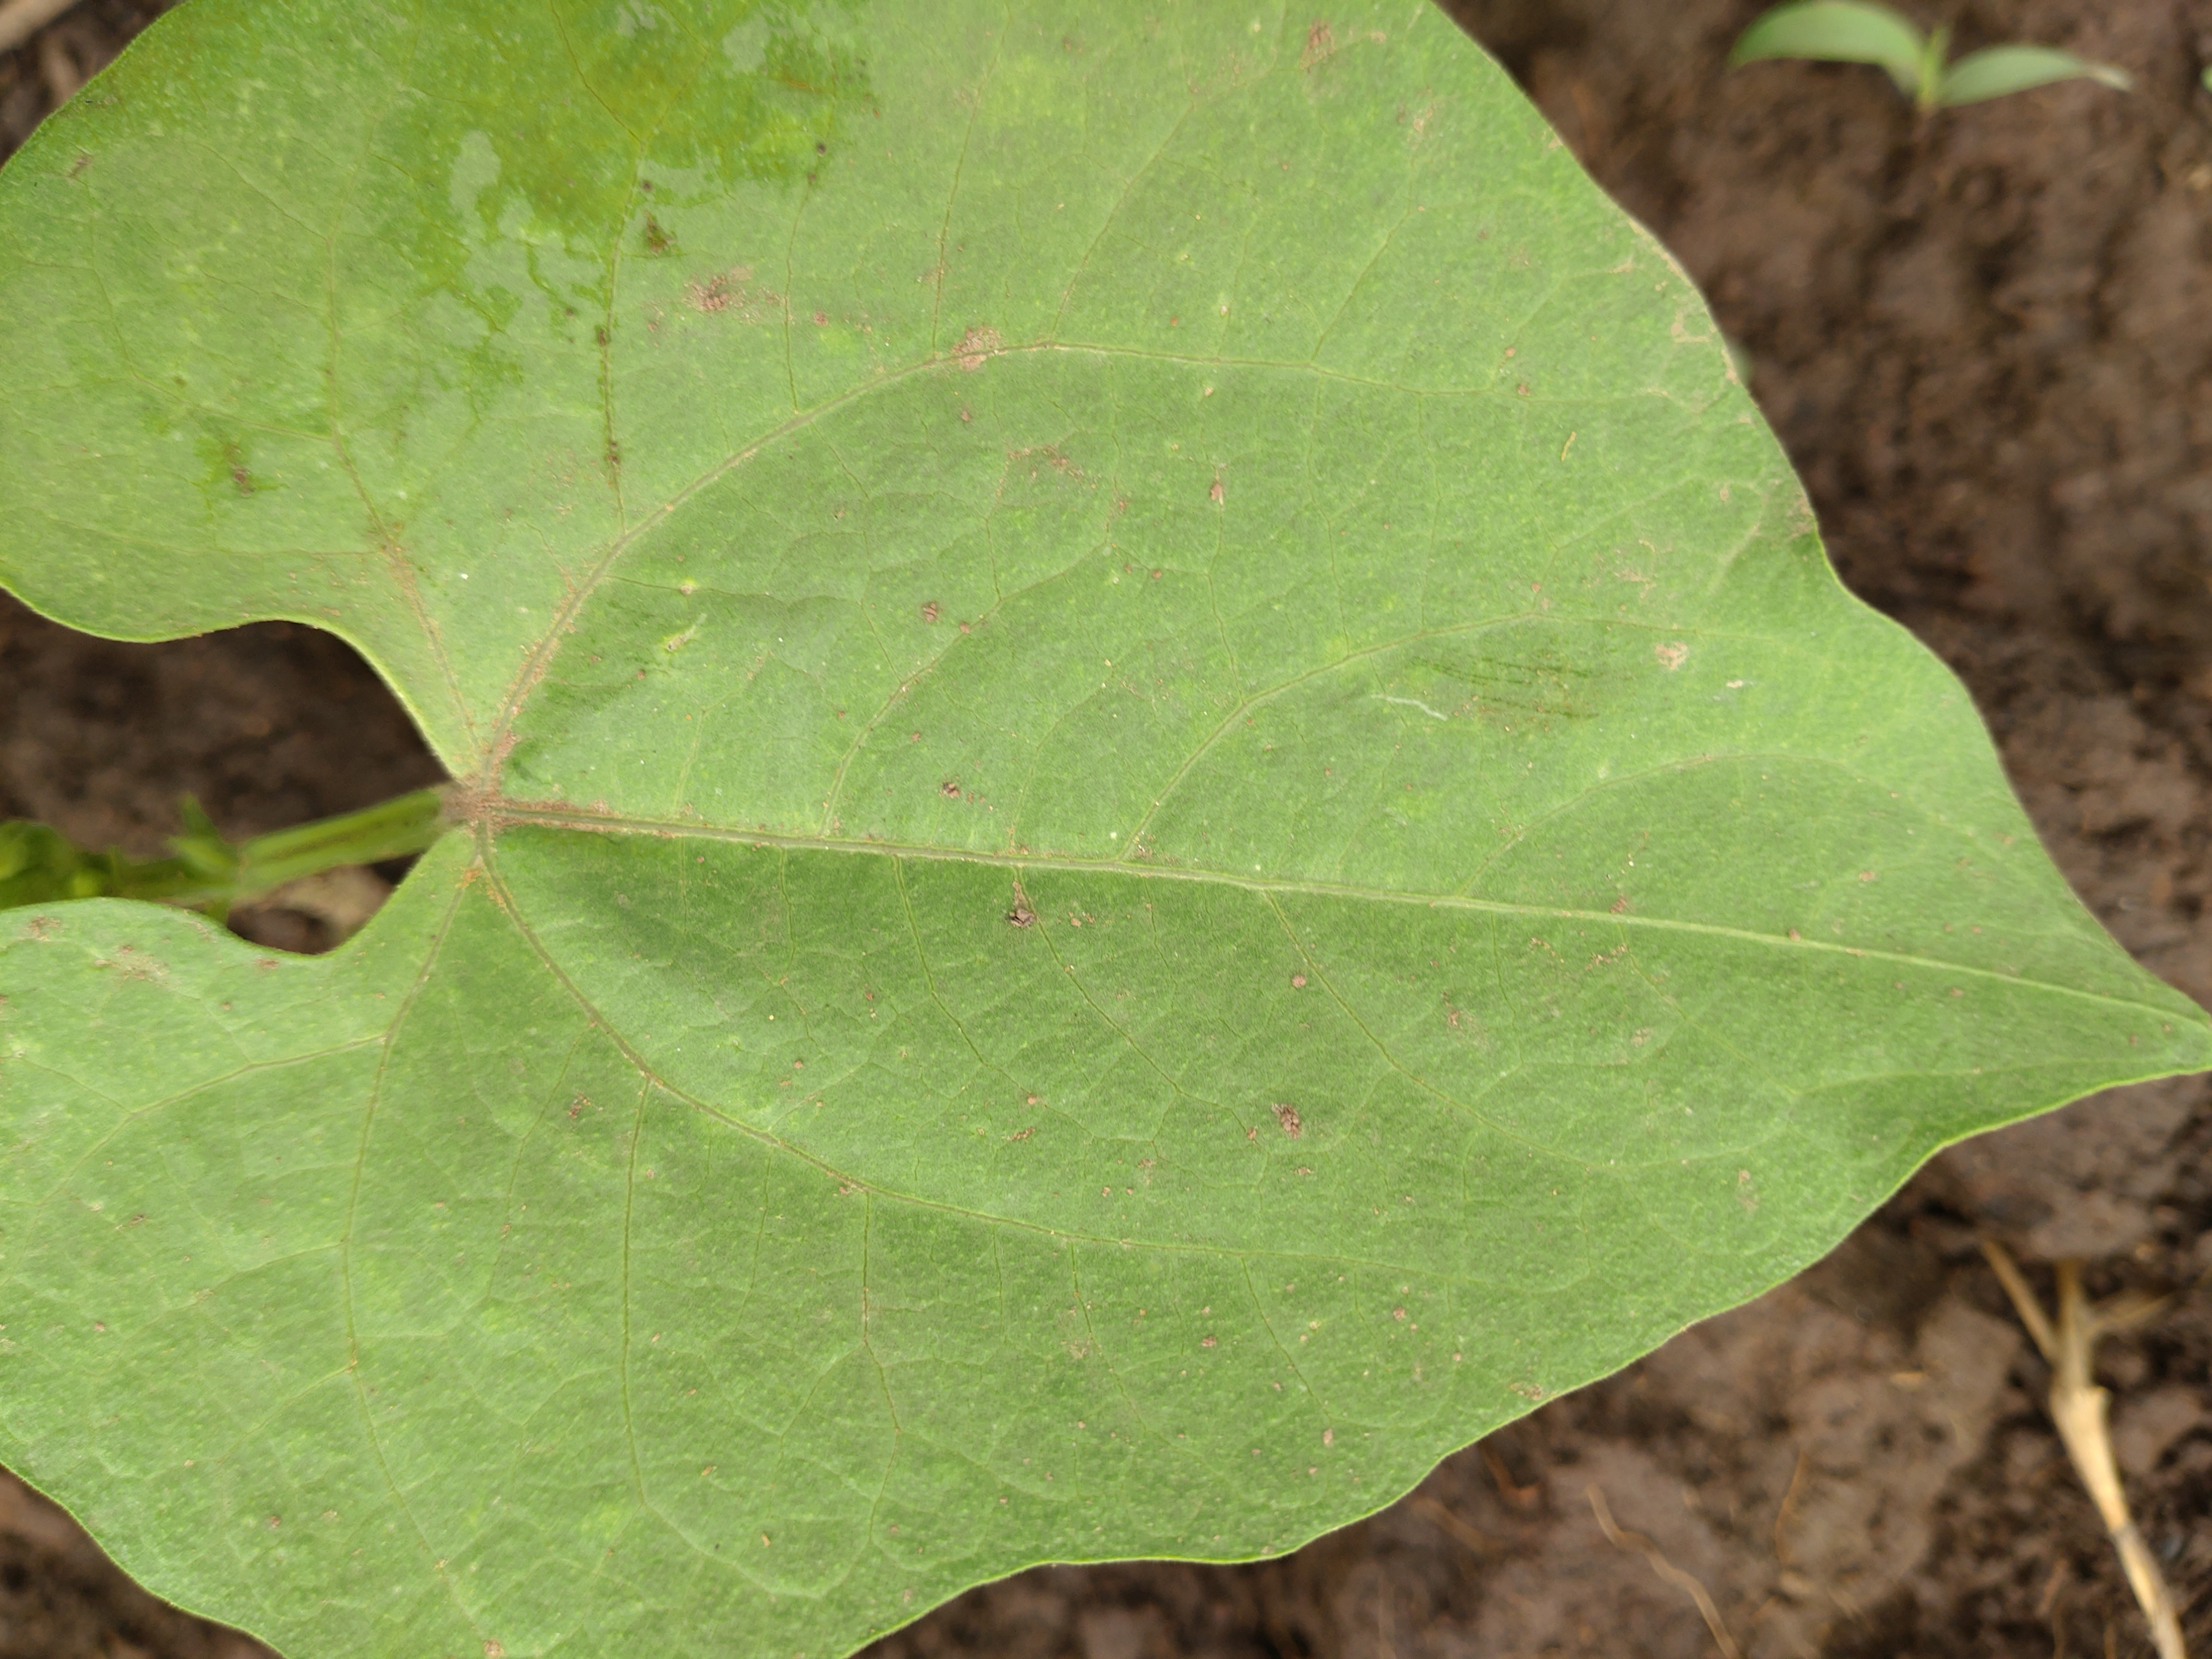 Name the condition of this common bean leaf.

healthy
